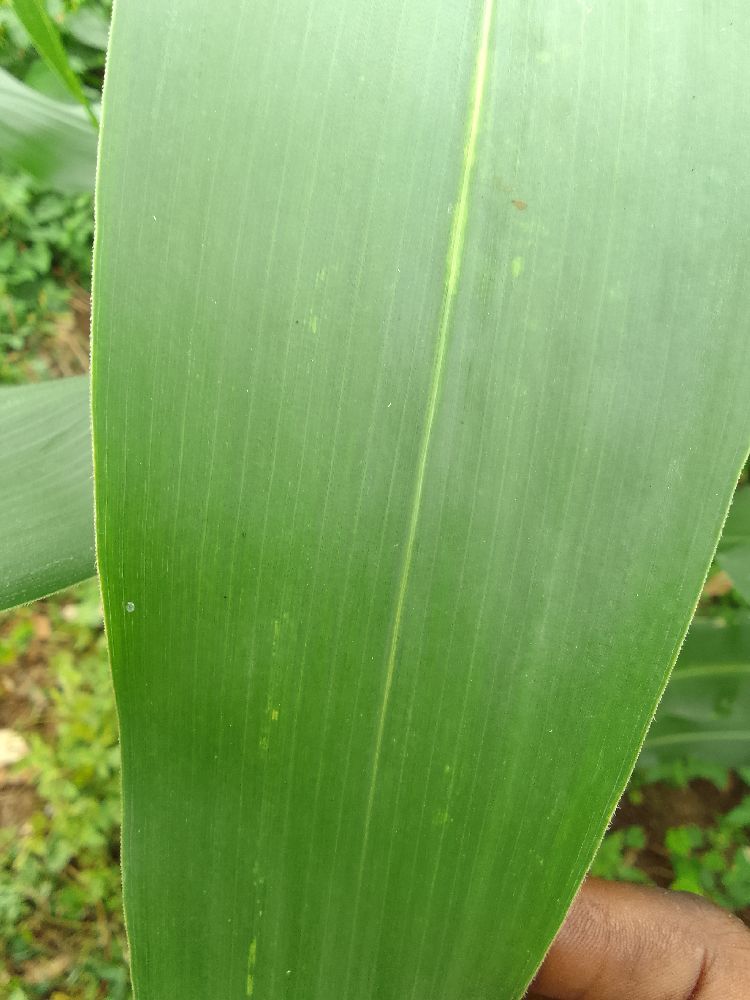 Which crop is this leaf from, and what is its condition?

maize, healthy
